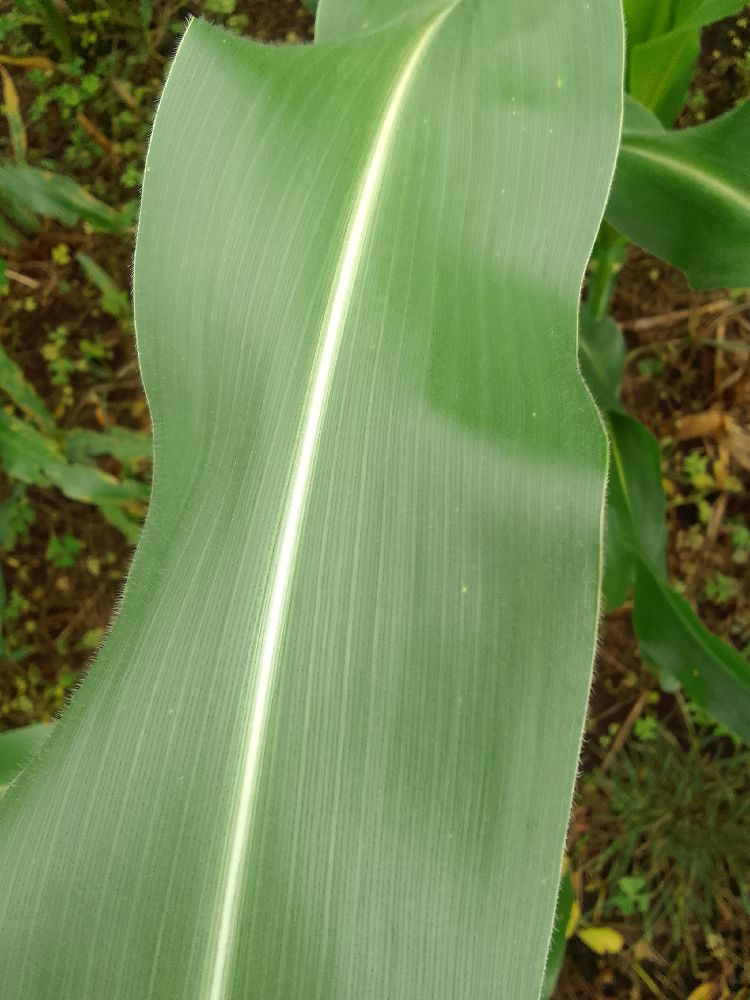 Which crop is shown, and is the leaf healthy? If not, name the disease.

maize, healthy
